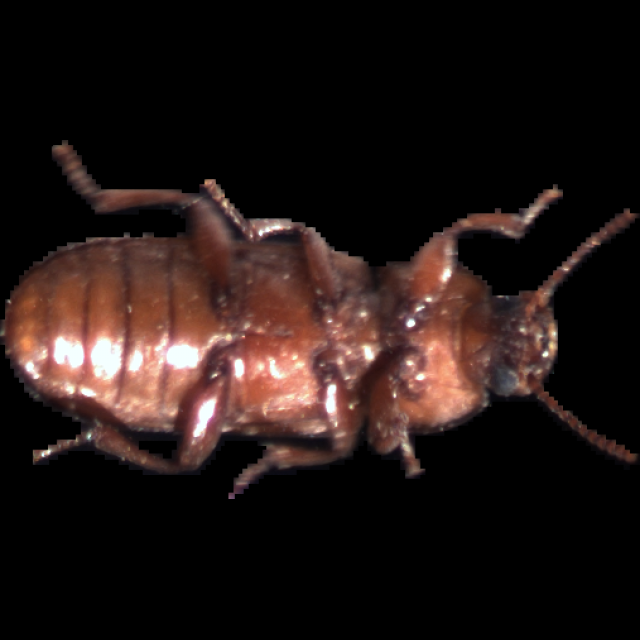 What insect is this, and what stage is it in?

mealworm beetle
